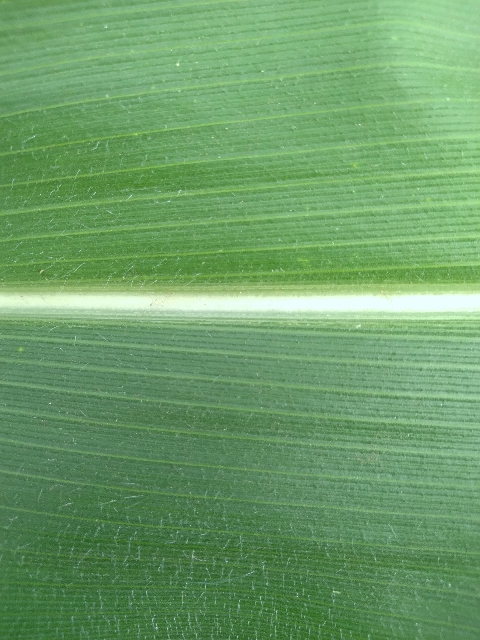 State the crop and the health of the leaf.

maize, healthy
